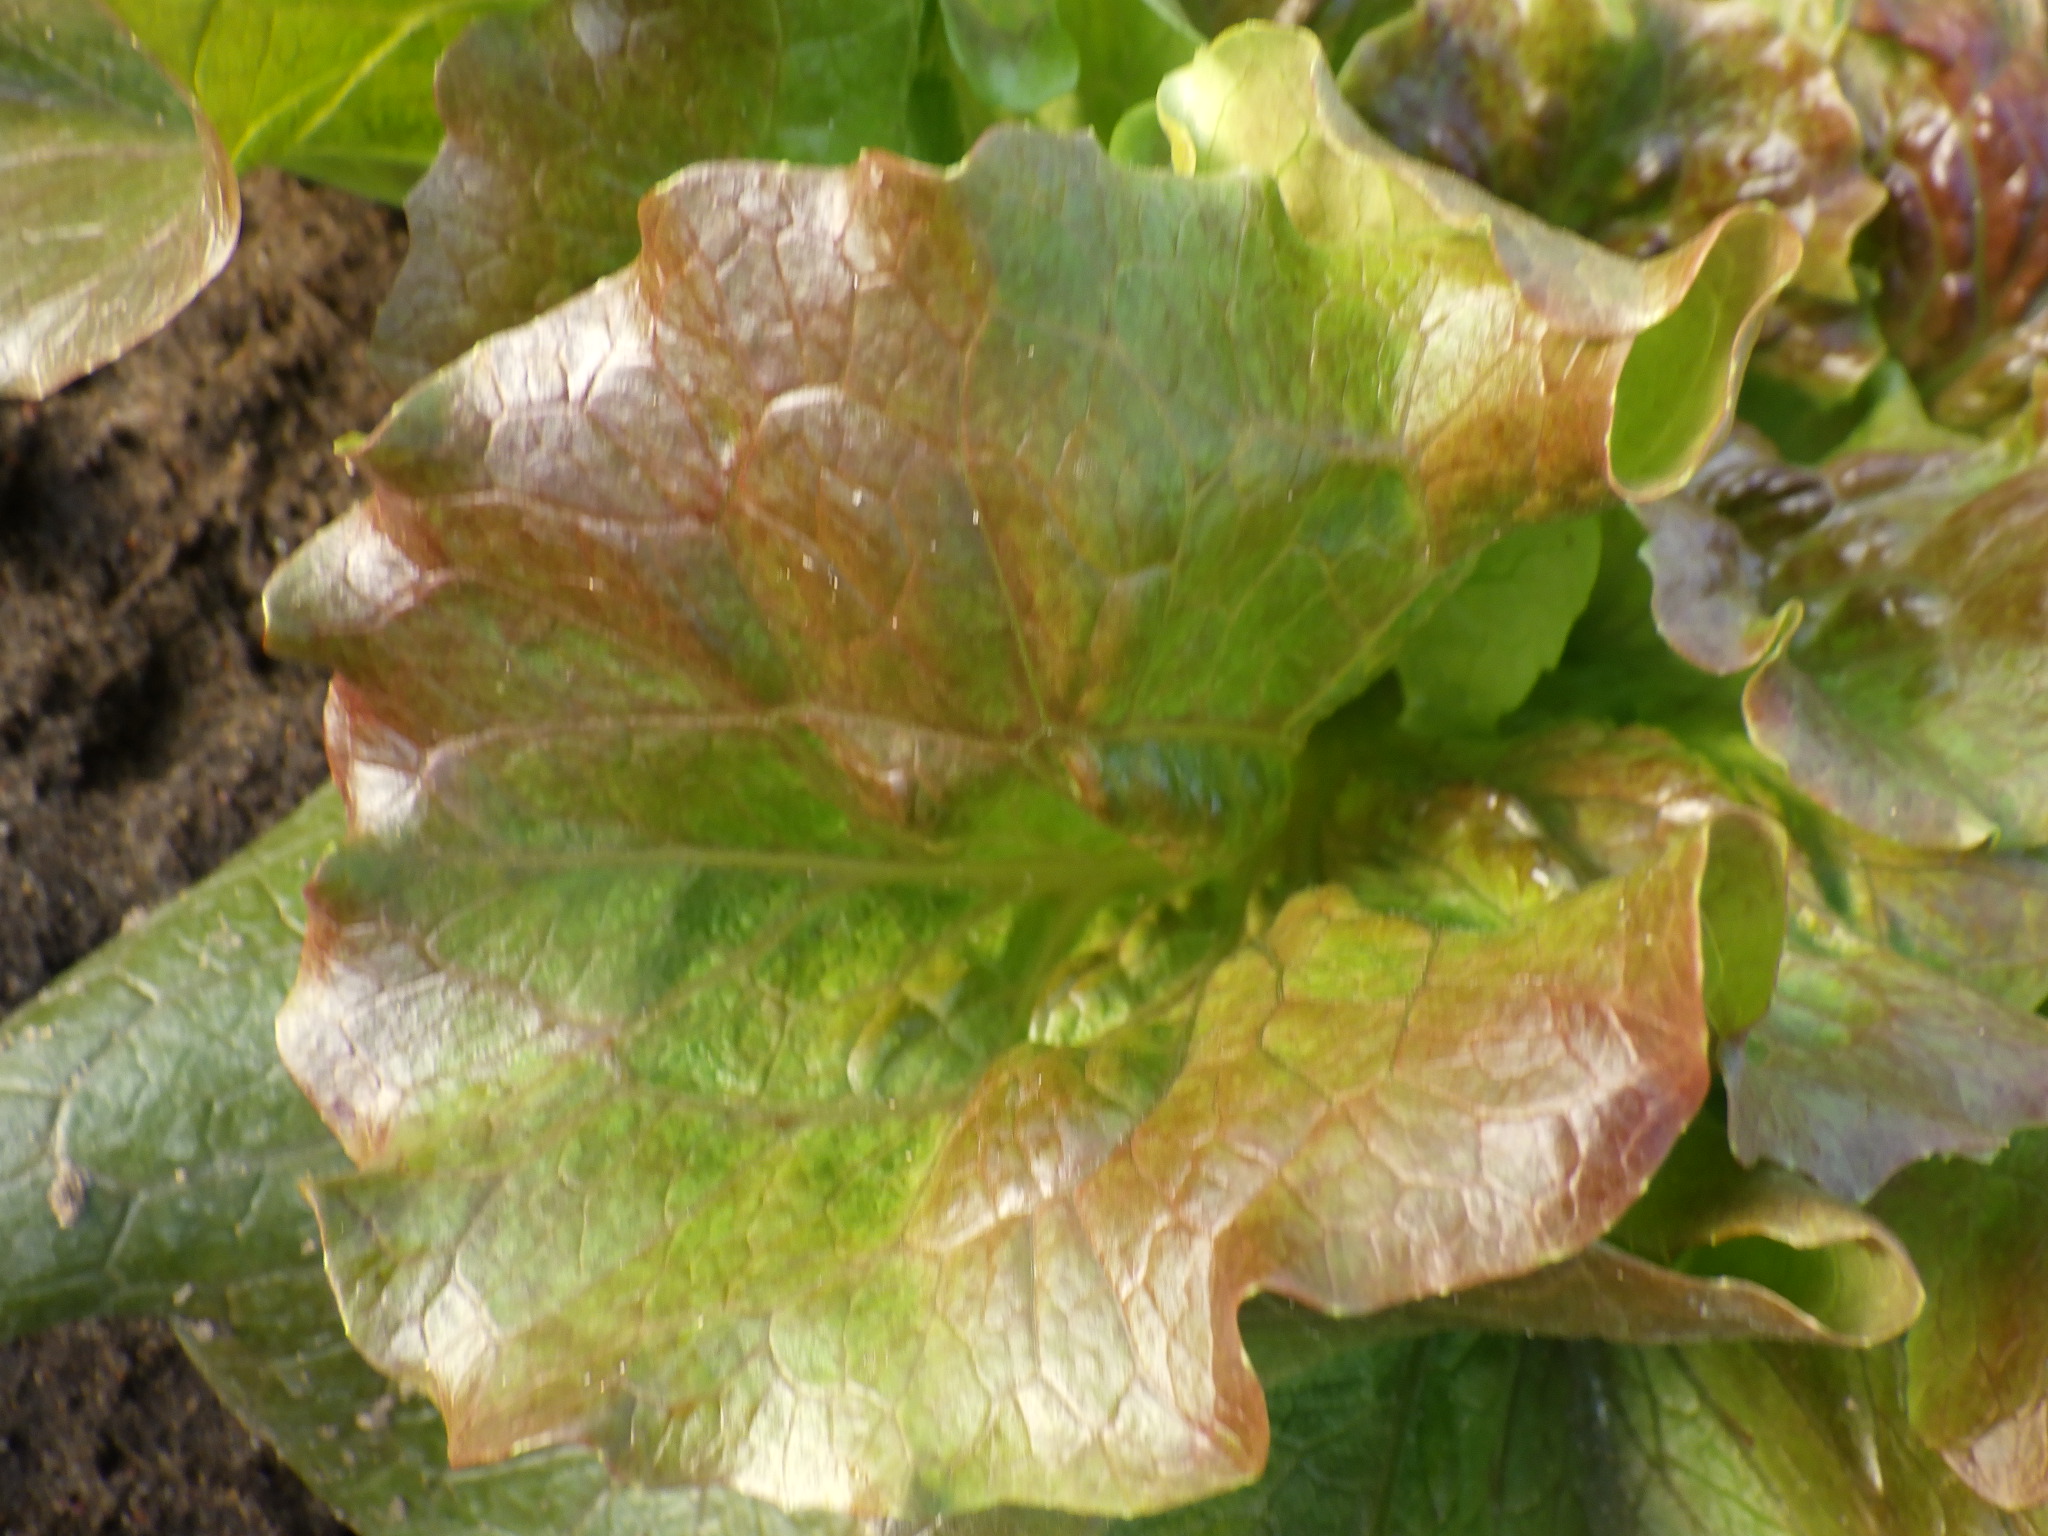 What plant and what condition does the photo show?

lettuce, healthy
